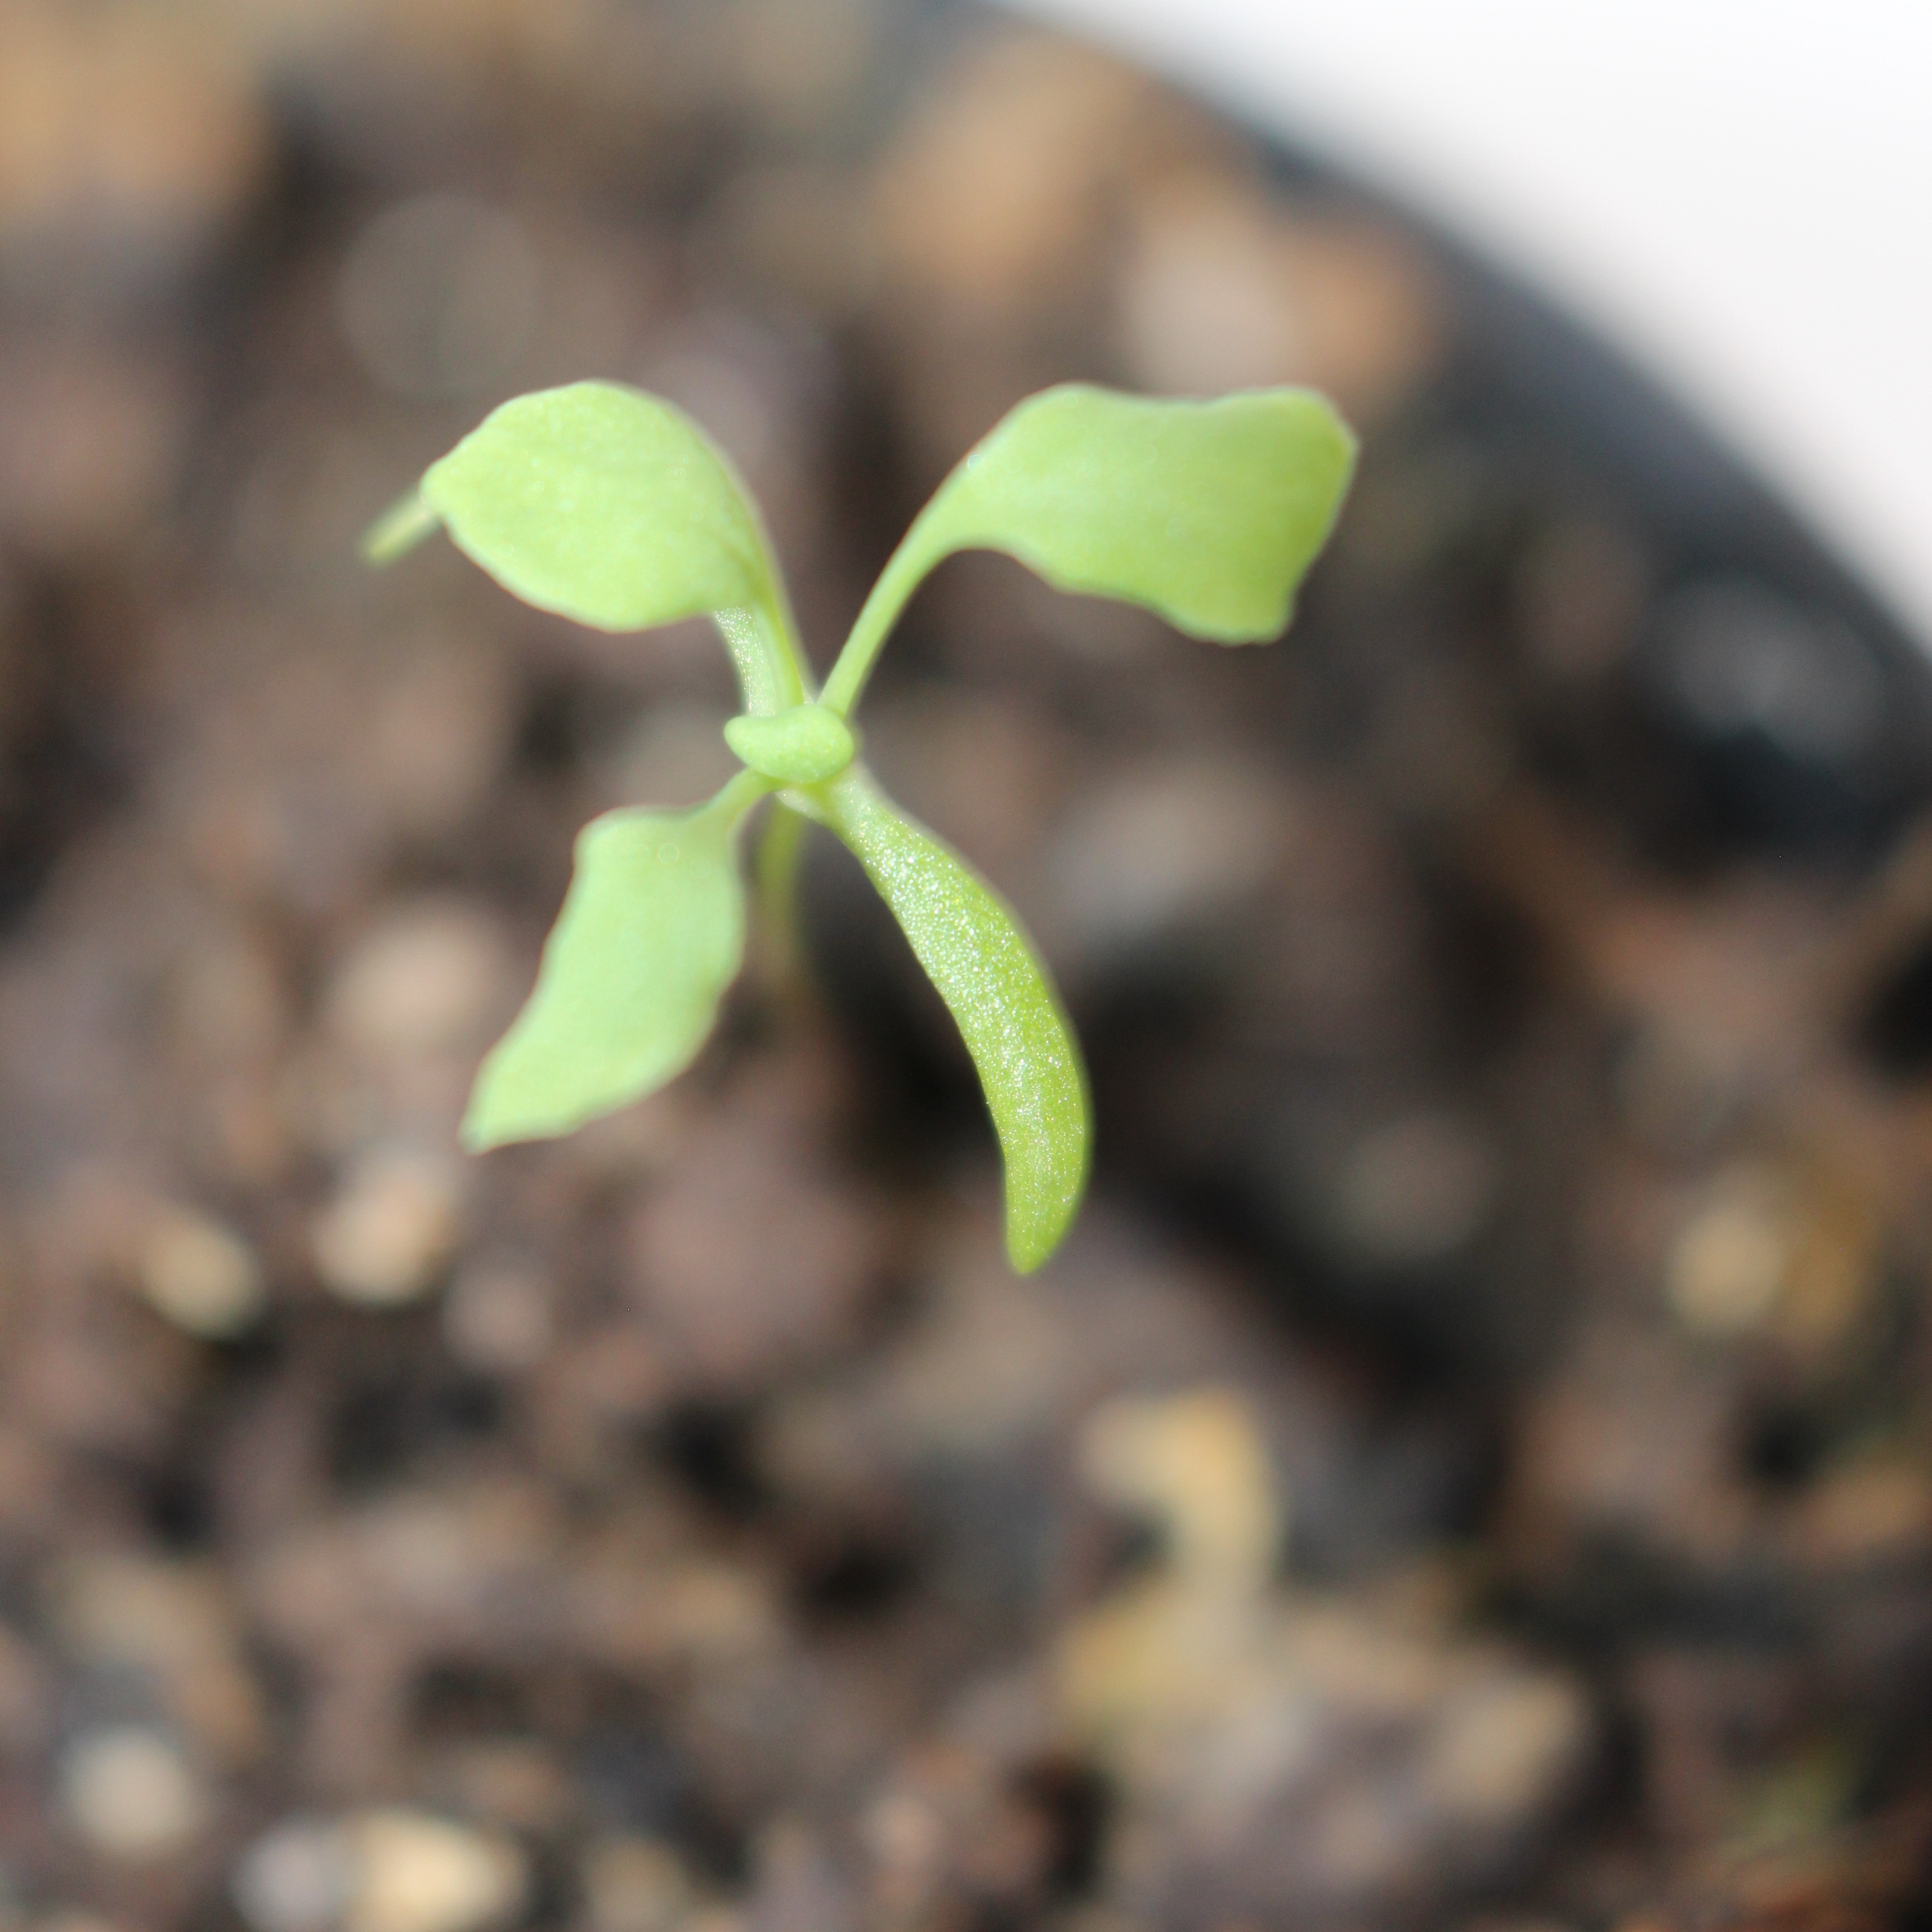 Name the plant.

Papaver rhoeas
